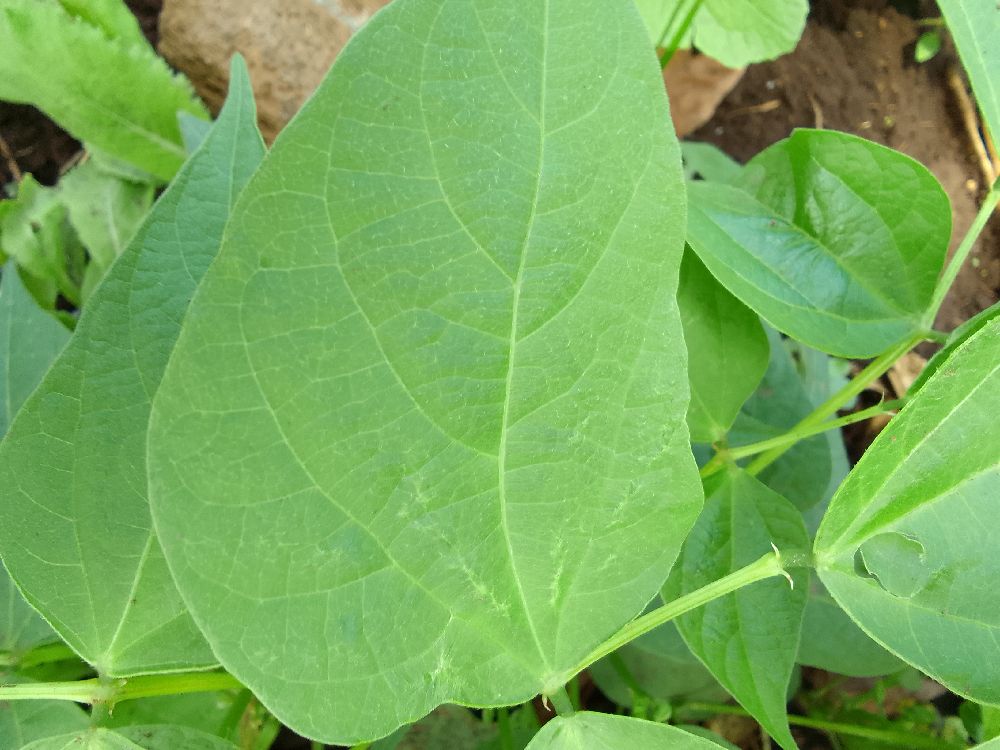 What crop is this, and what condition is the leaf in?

common bean, healthy
